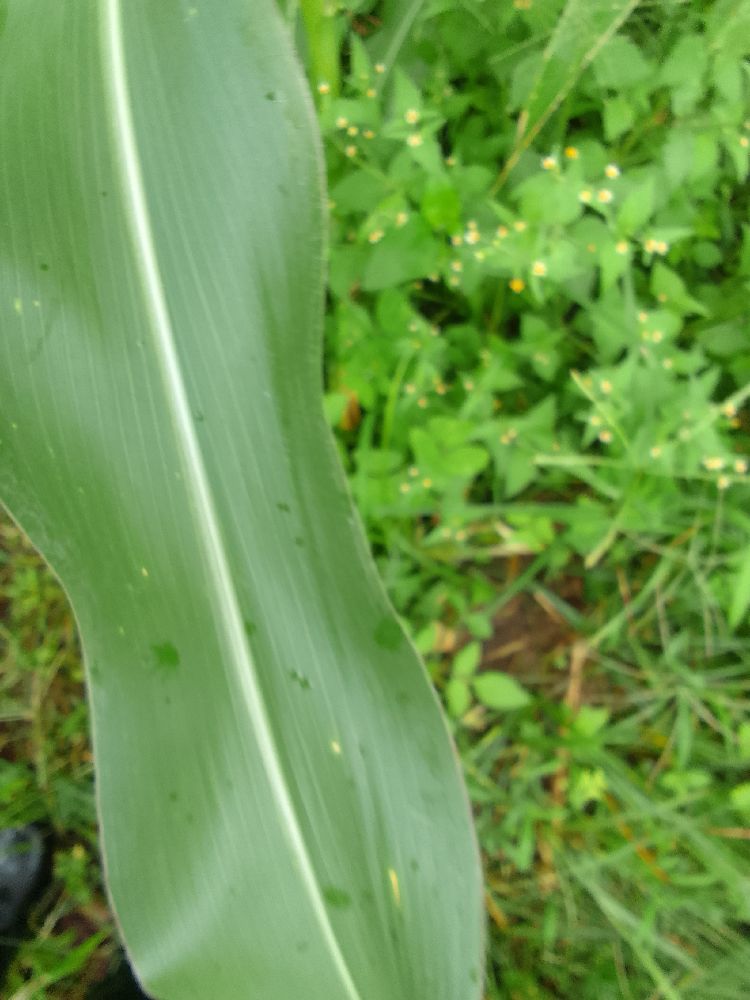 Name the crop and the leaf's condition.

maize, healthy
